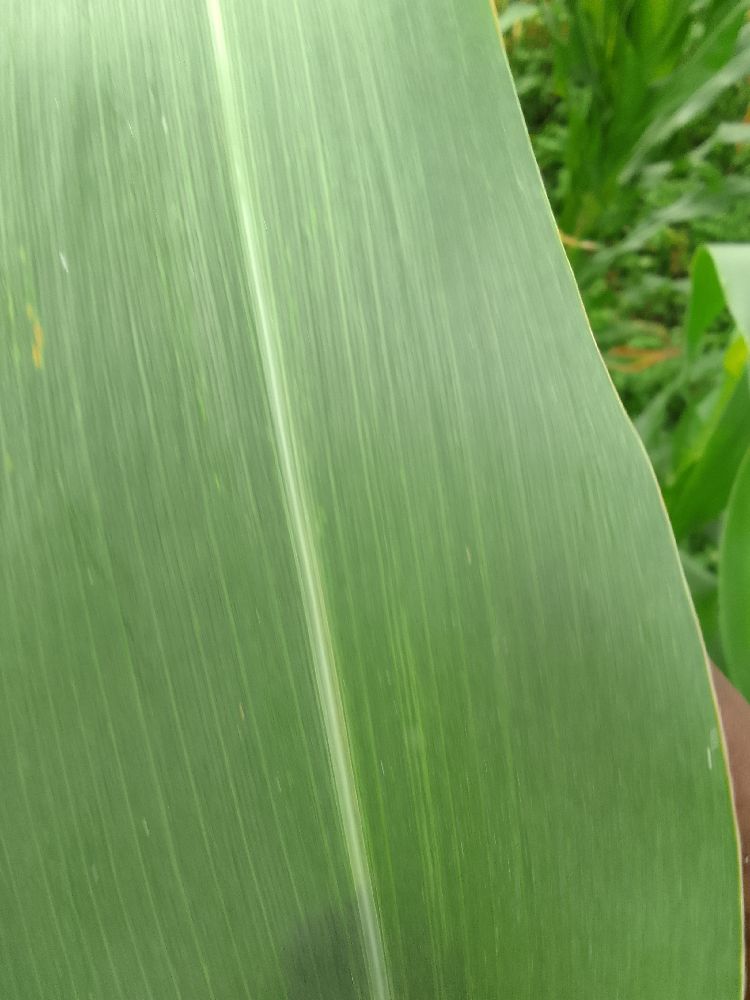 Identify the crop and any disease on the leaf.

maize, healthy
